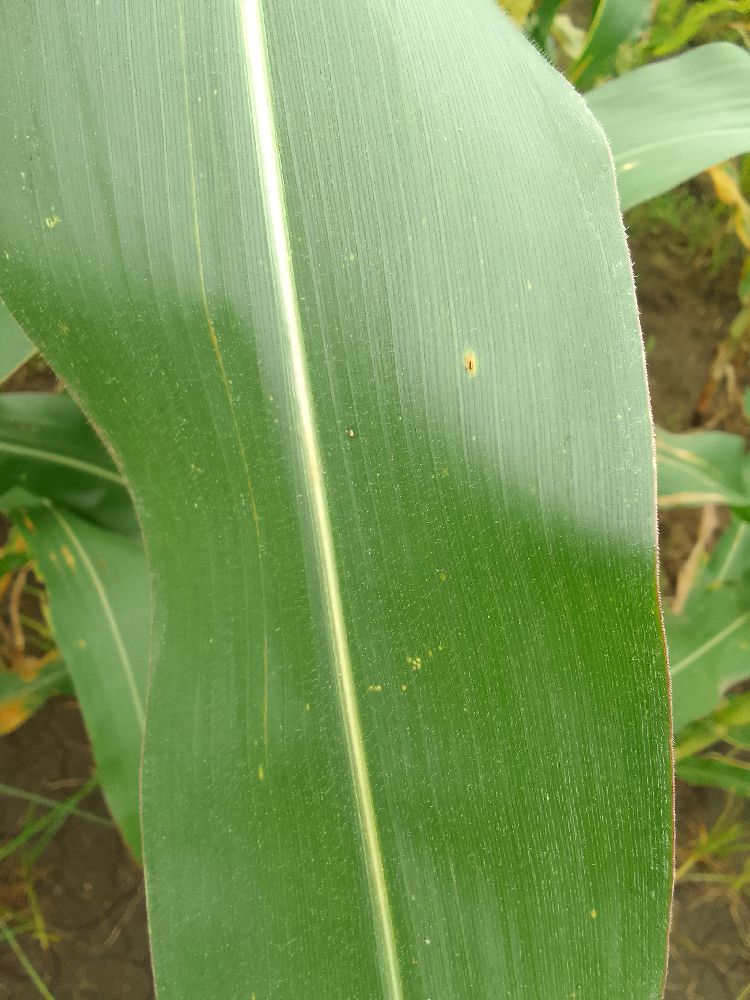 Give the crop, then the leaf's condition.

maize, healthy
